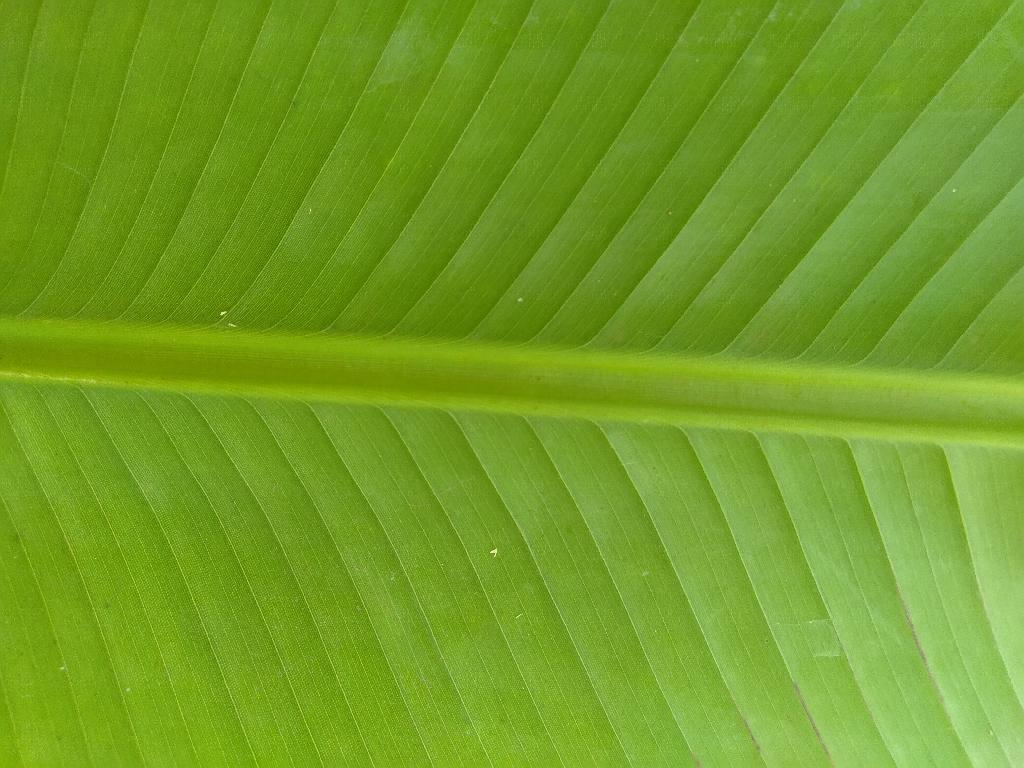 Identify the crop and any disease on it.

banana, healthy
